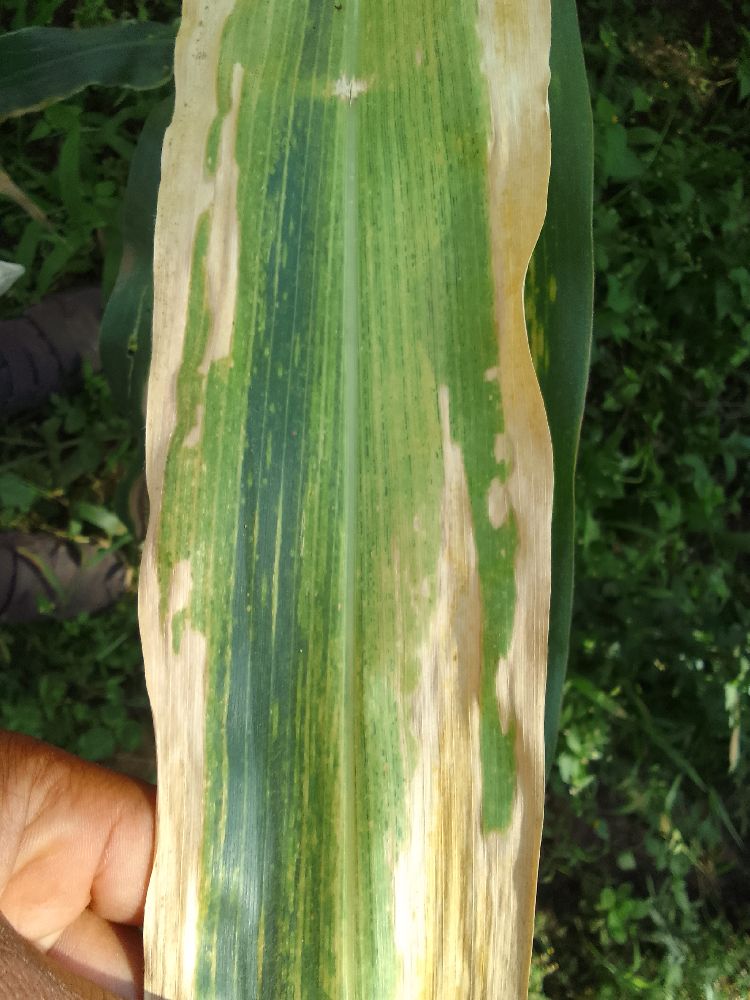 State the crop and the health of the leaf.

maize, maize lethal necrosis
